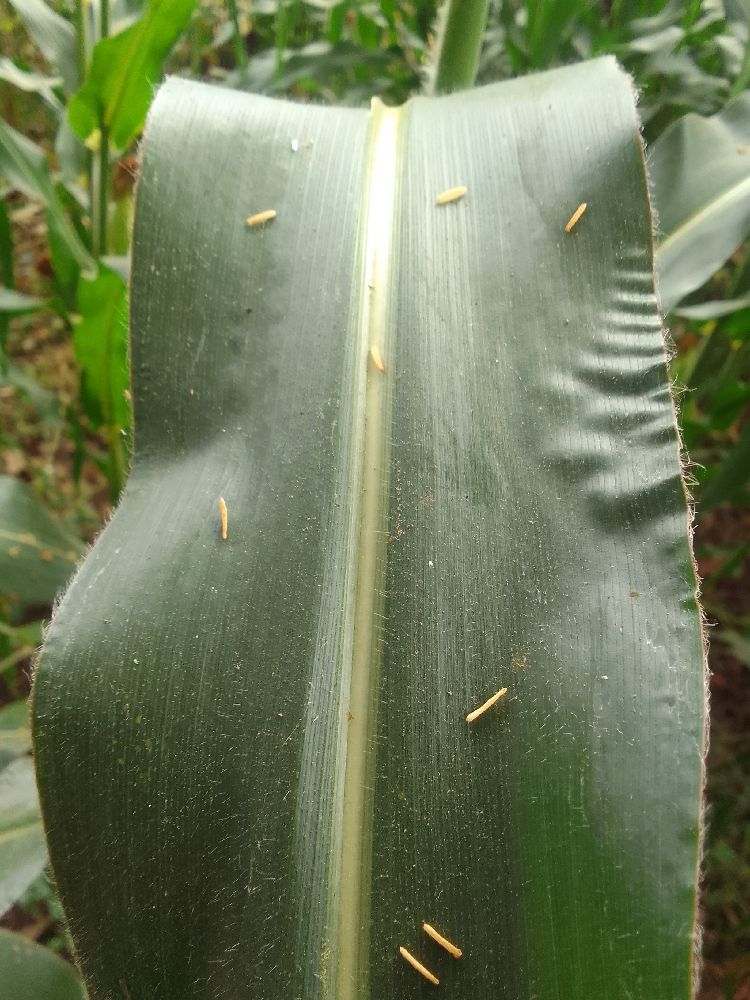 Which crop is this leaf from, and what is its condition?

maize, healthy
